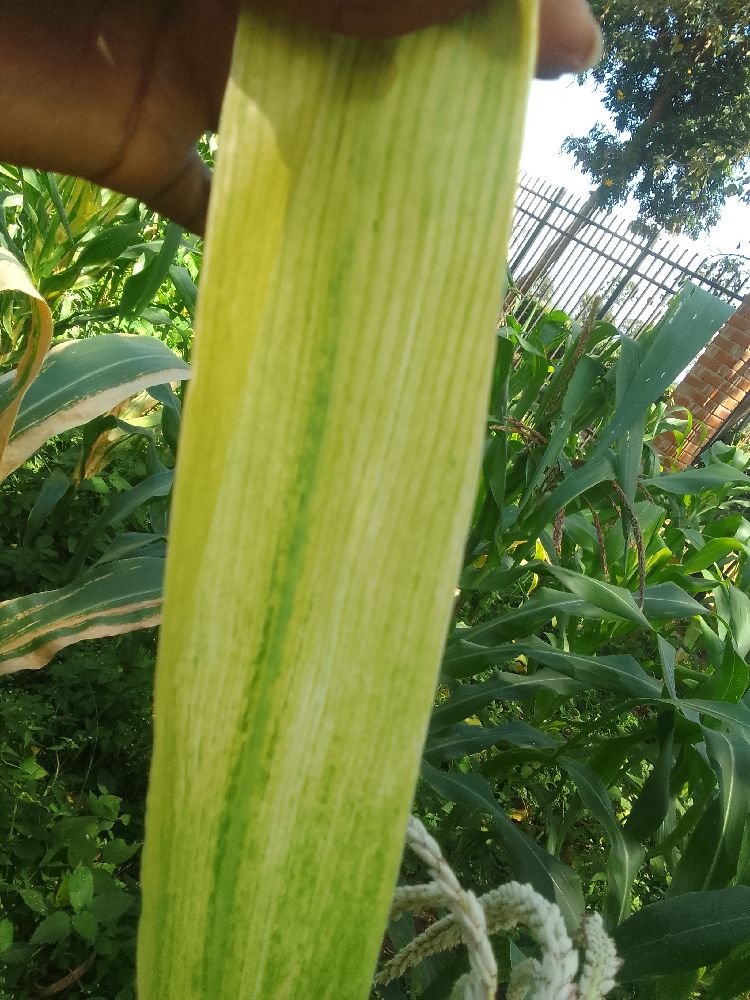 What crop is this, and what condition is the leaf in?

maize, maize lethal necrosis
